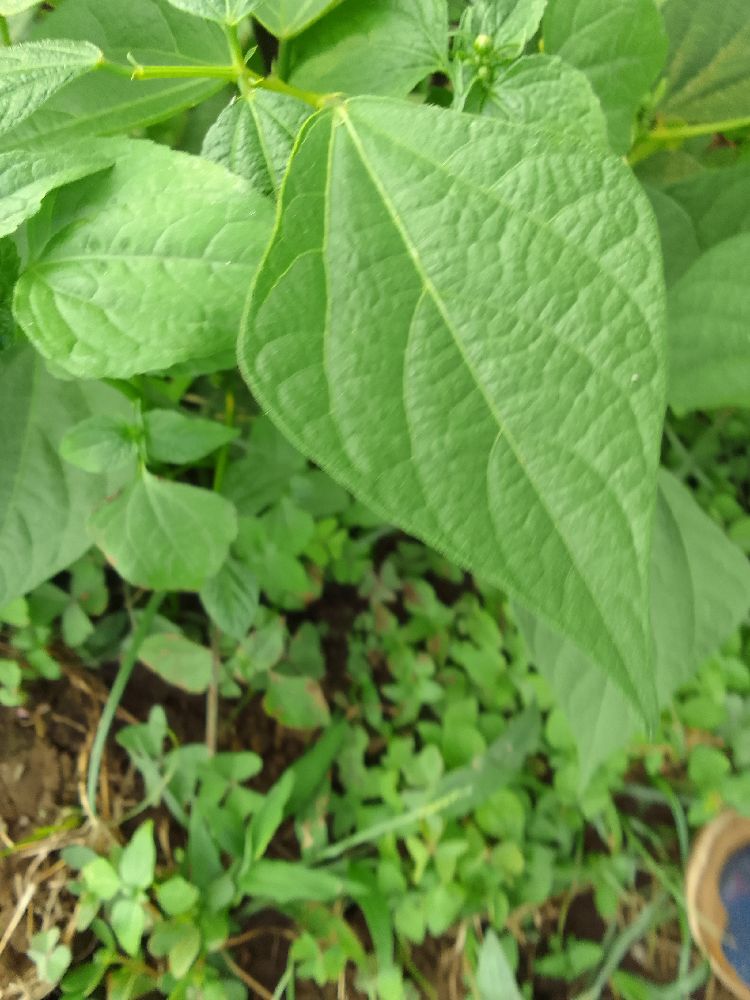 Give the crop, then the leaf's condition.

common bean, healthy
